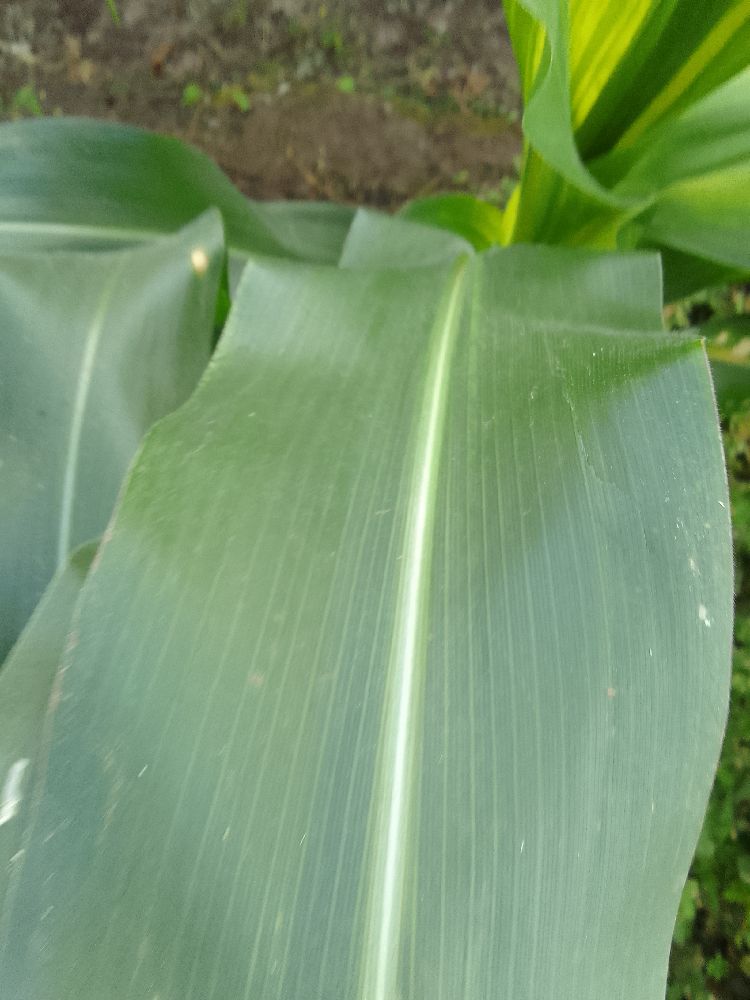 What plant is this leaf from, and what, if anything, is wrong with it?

maize, healthy
